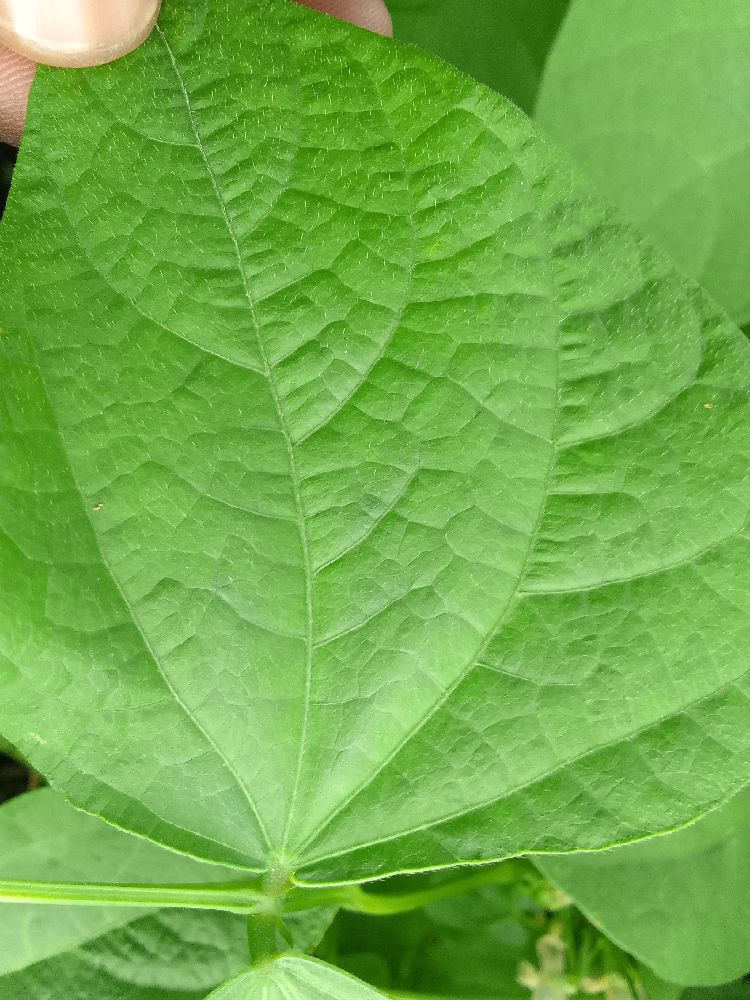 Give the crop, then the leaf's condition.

common bean, healthy
